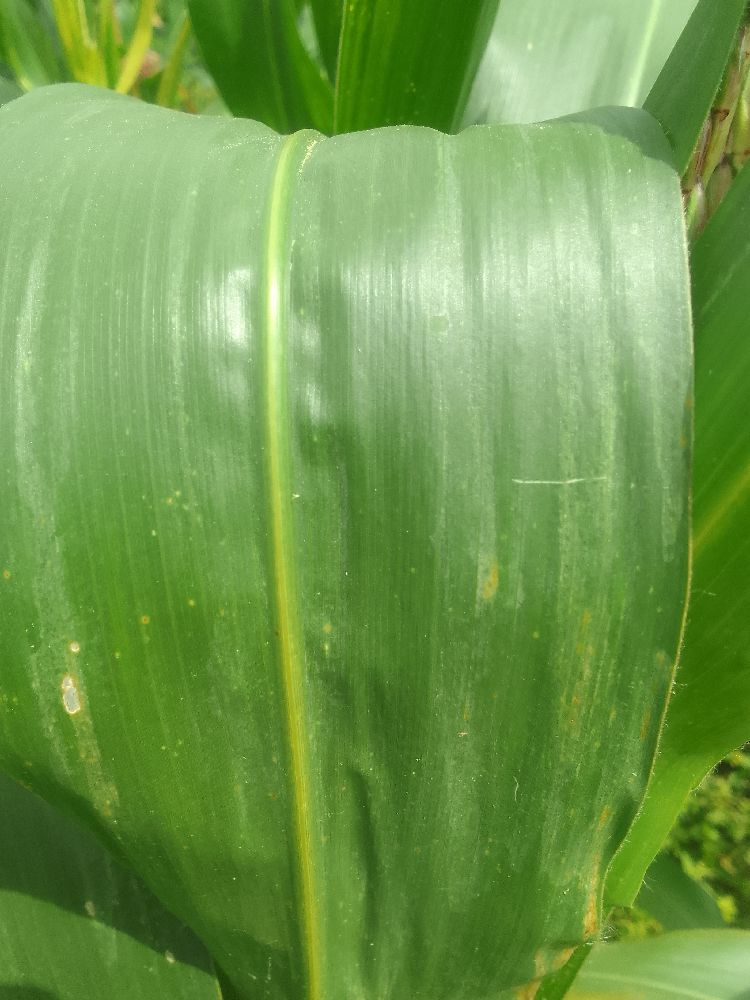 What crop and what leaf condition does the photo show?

maize, healthy
